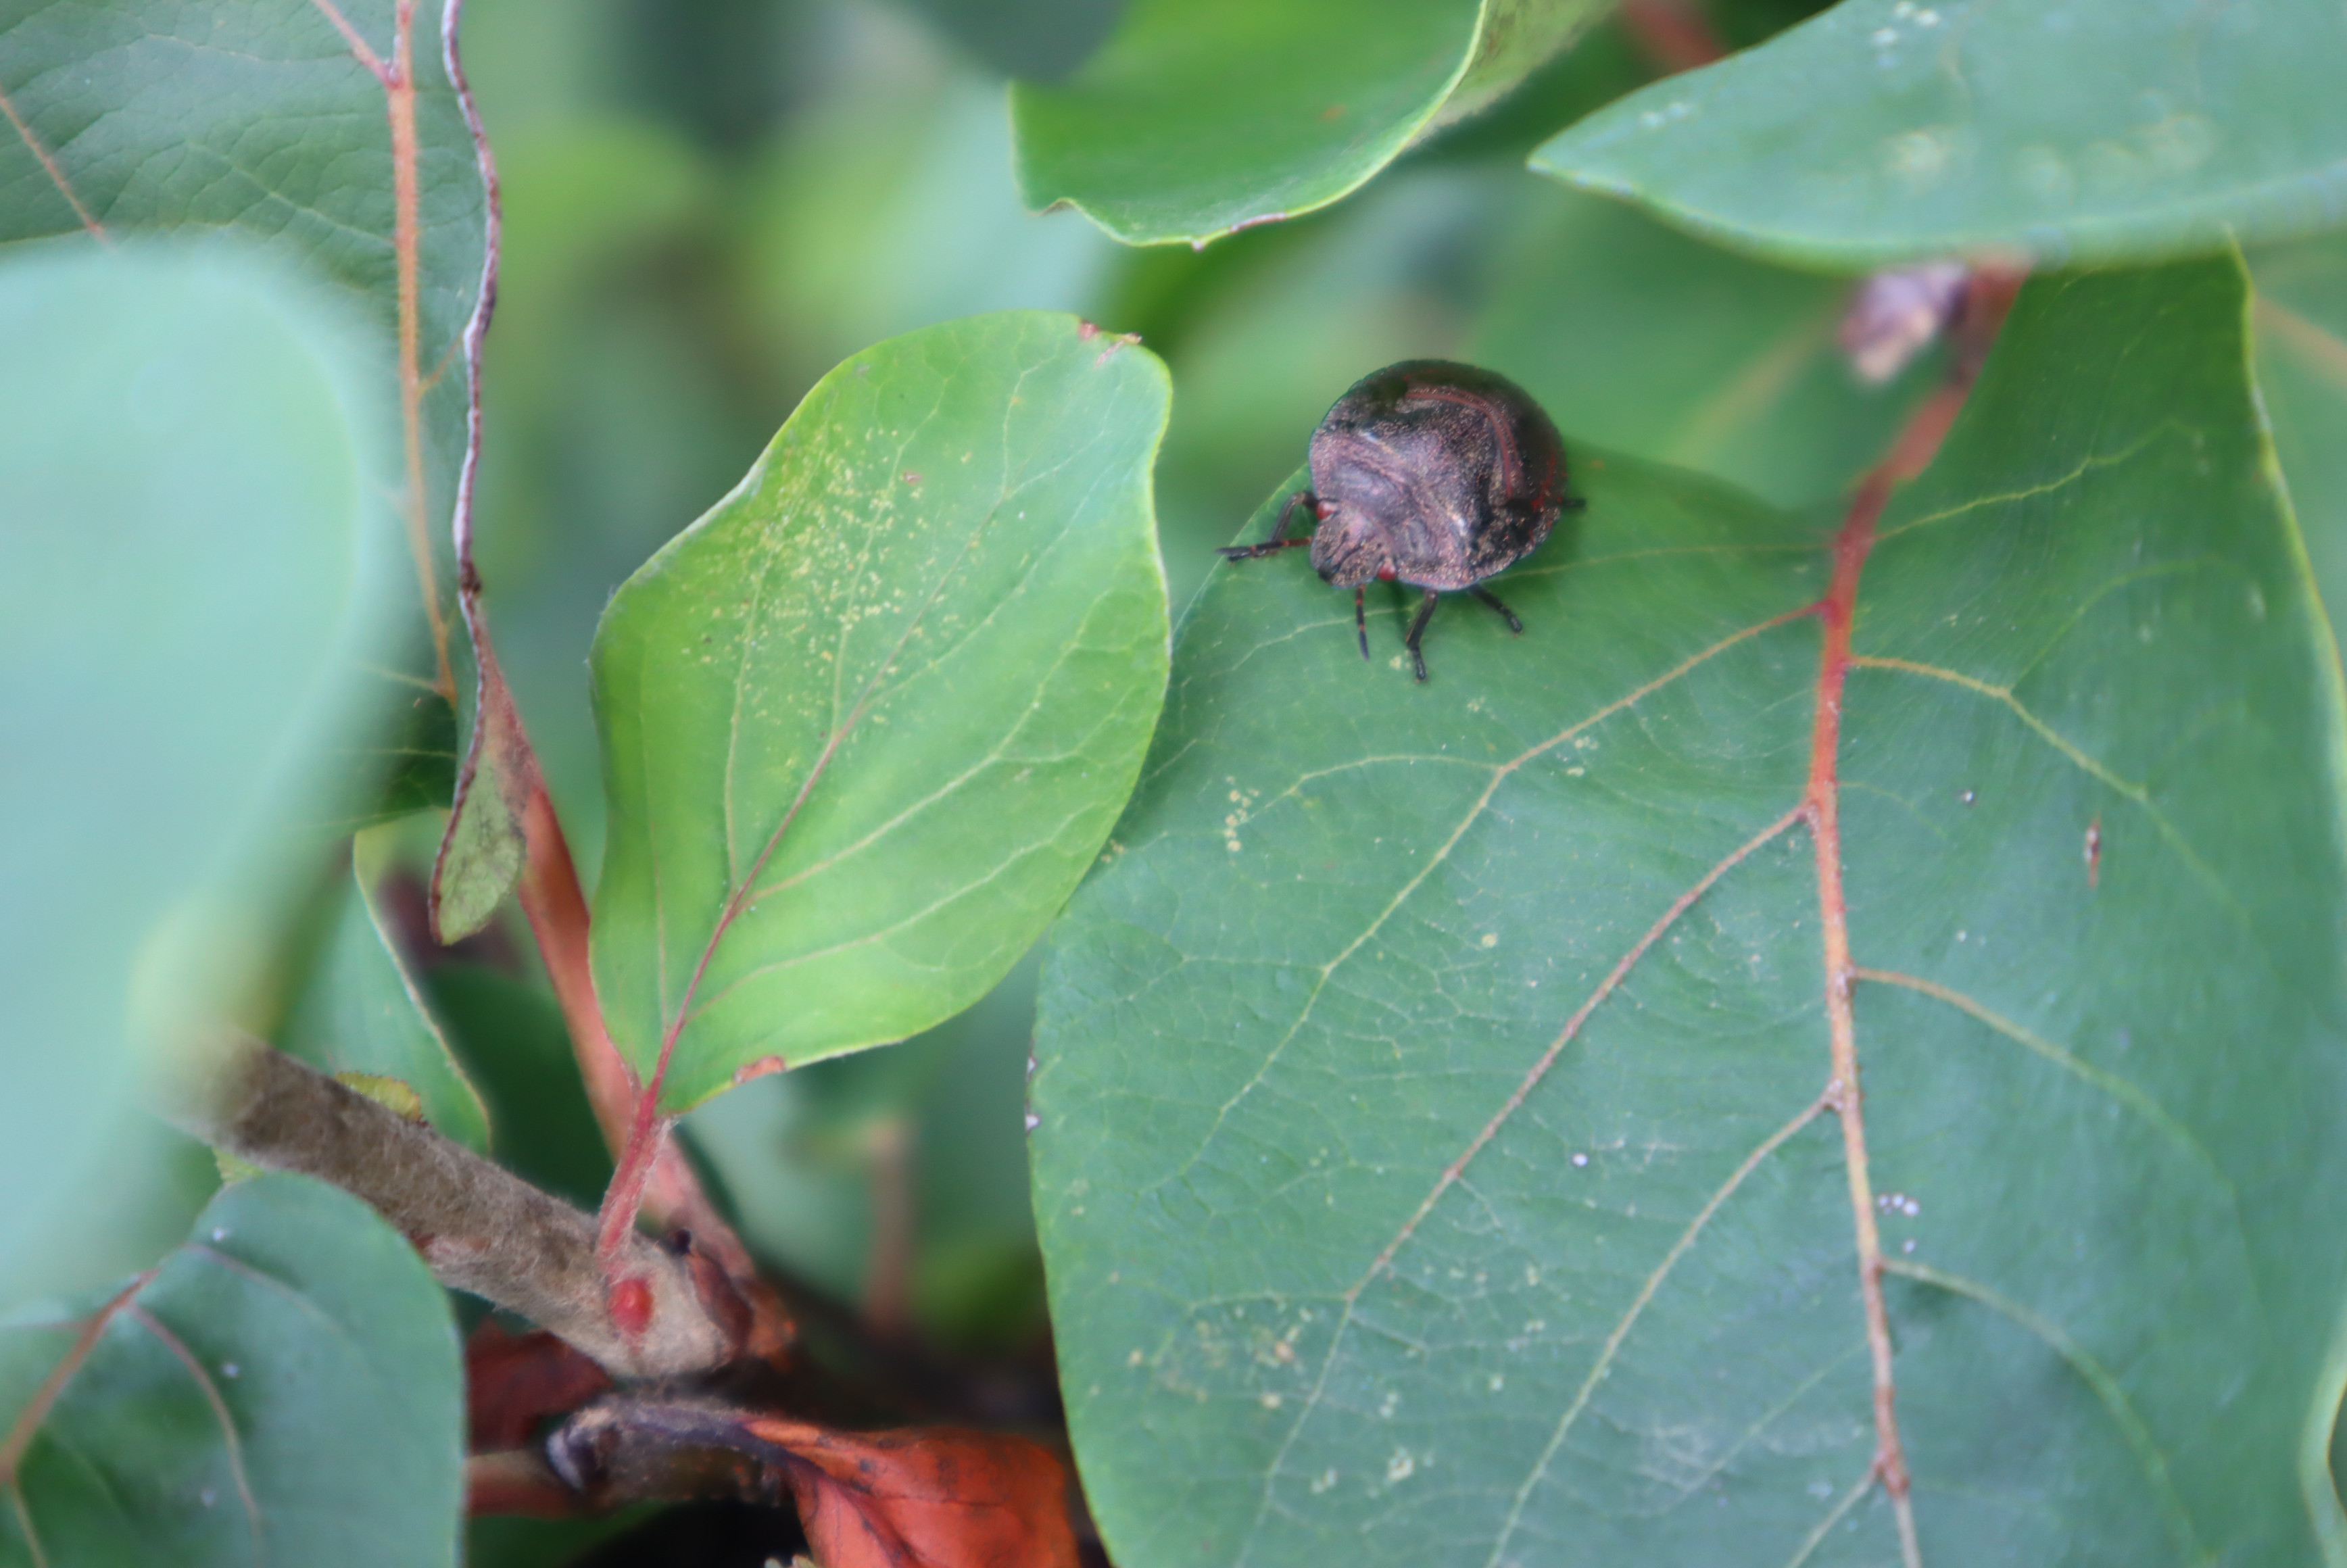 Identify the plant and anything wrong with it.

quince, stink bug
